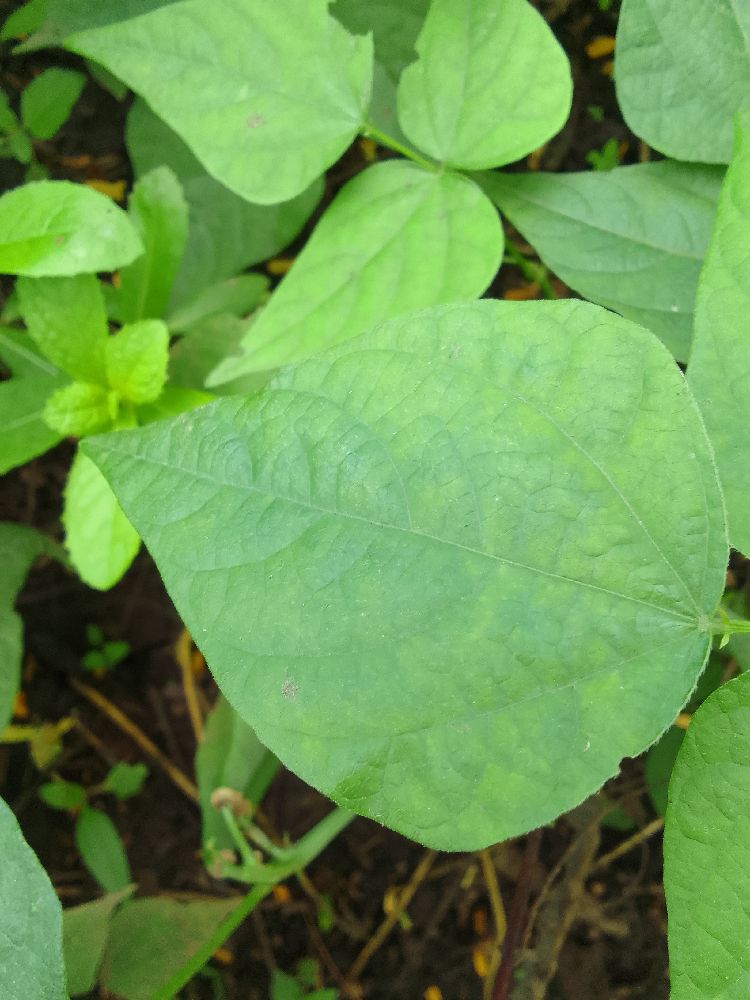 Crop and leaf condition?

common bean, healthy
